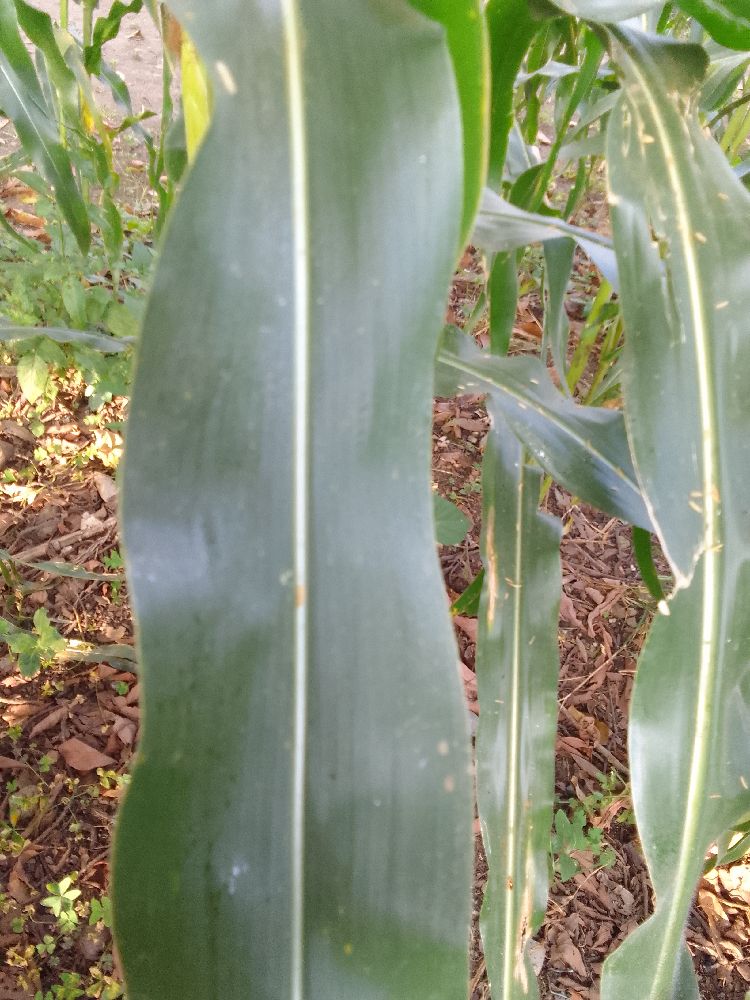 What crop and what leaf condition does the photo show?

maize, healthy
